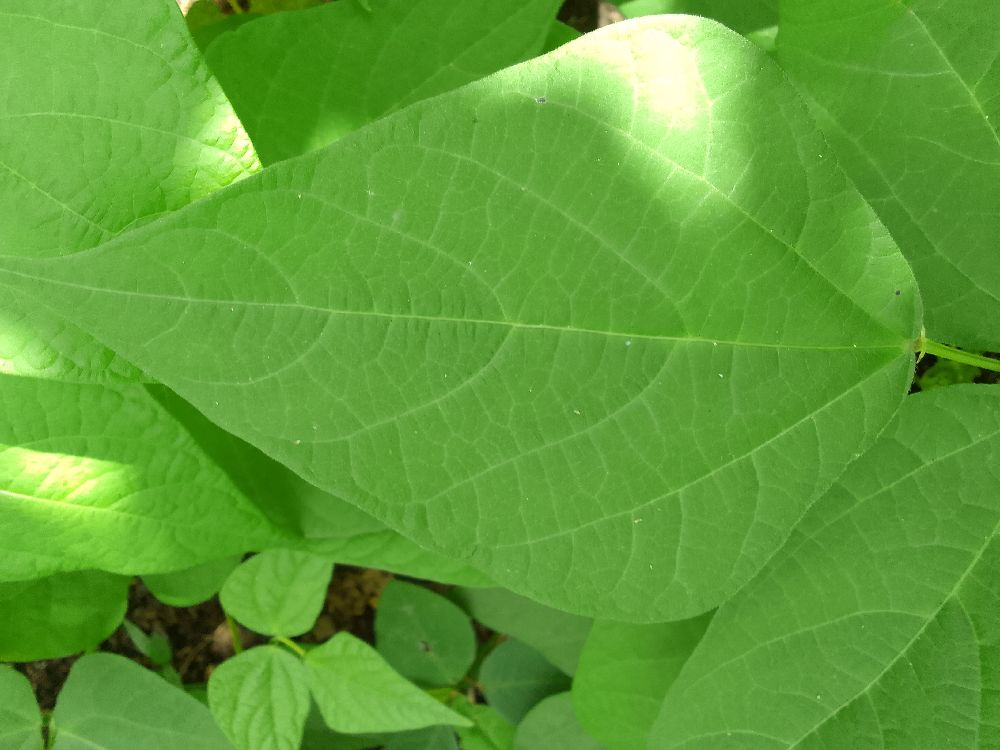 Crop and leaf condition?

common bean, healthy
